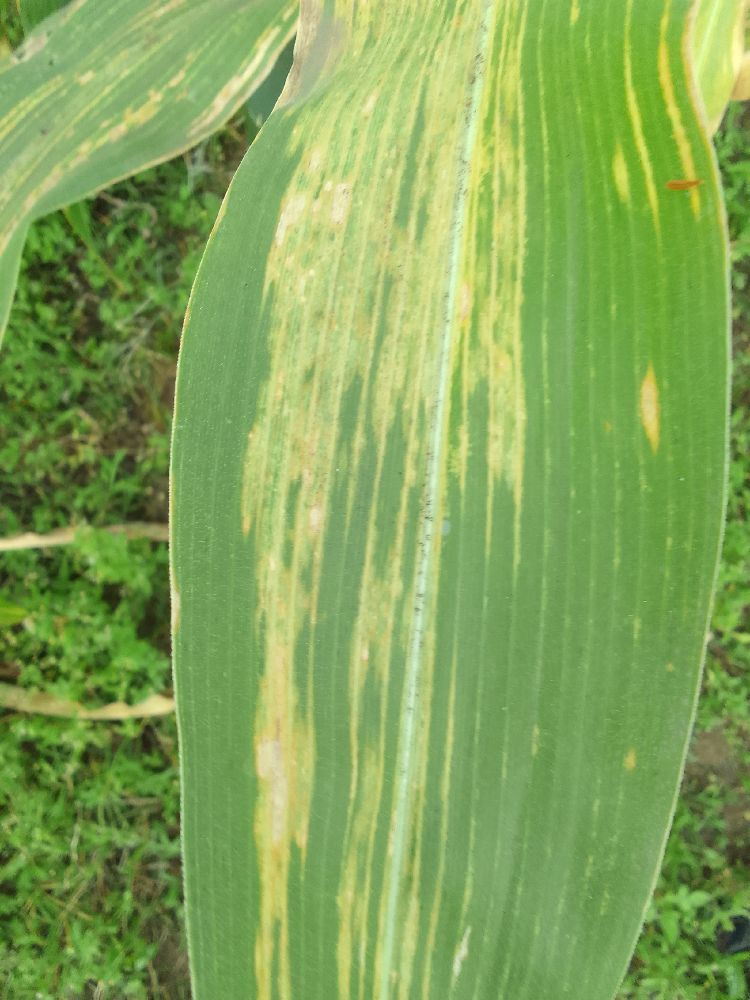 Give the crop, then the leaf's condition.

maize, maize lethal necrosis
